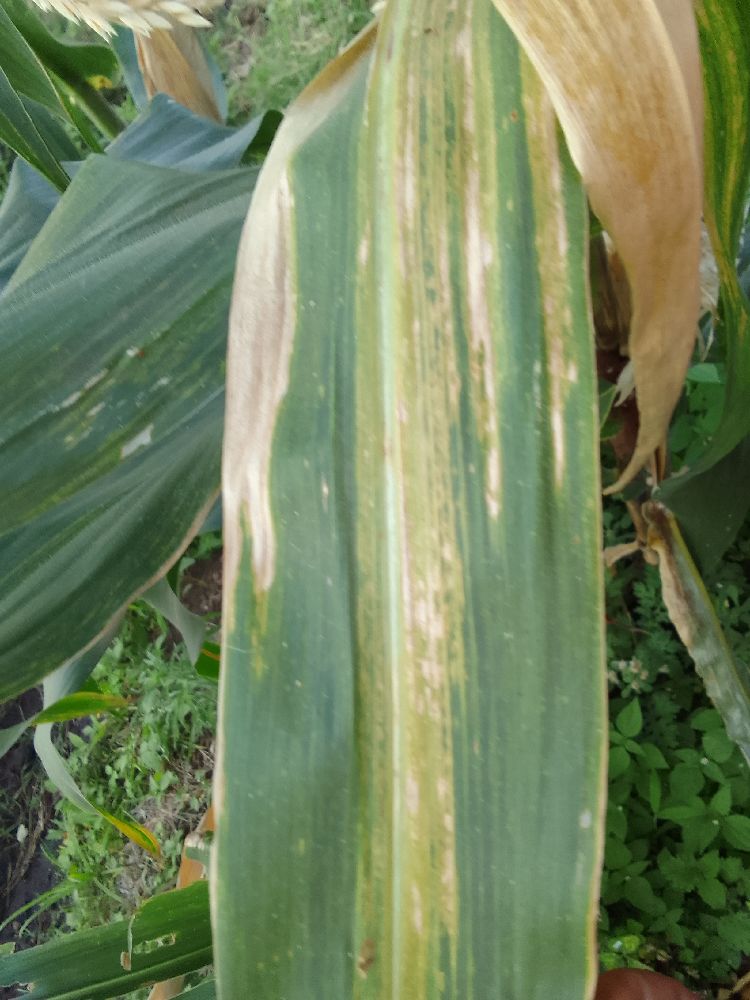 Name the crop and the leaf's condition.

maize, maize lethal necrosis
